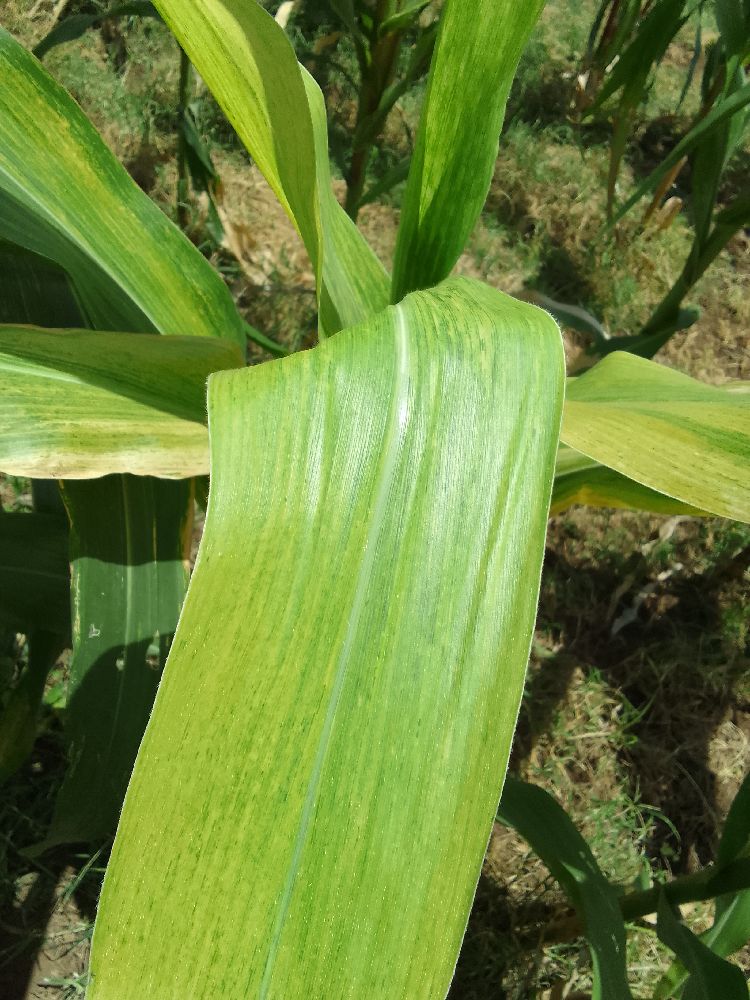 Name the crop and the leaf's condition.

maize, maize lethal necrosis
